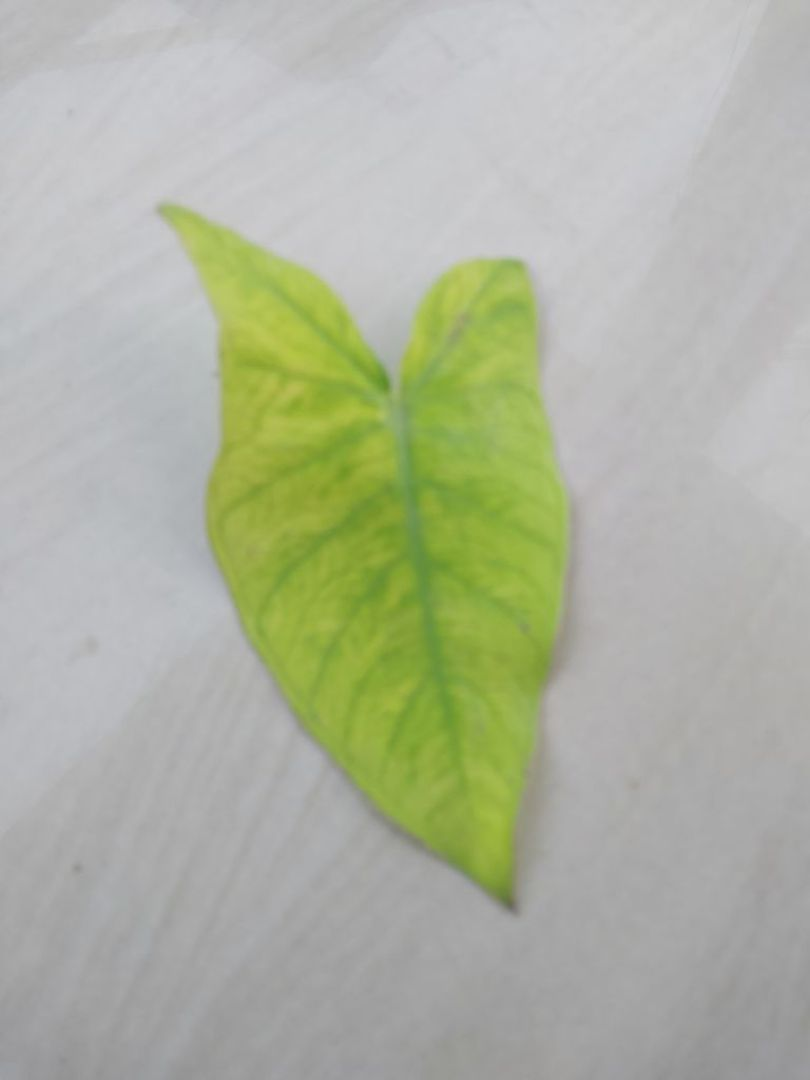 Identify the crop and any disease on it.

taro, mosaic
